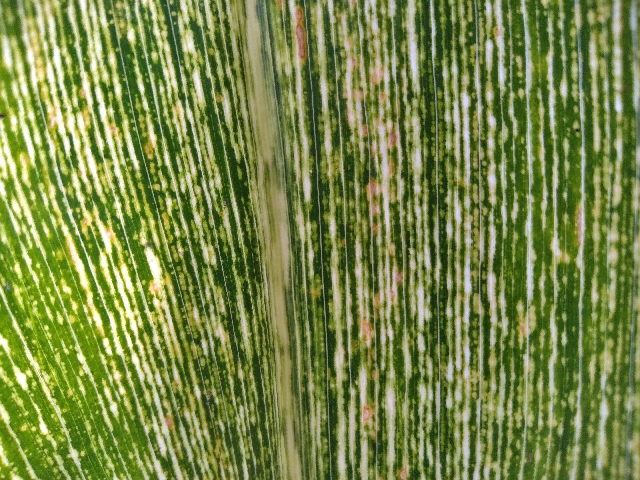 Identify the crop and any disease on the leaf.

maize, maize streak virus
